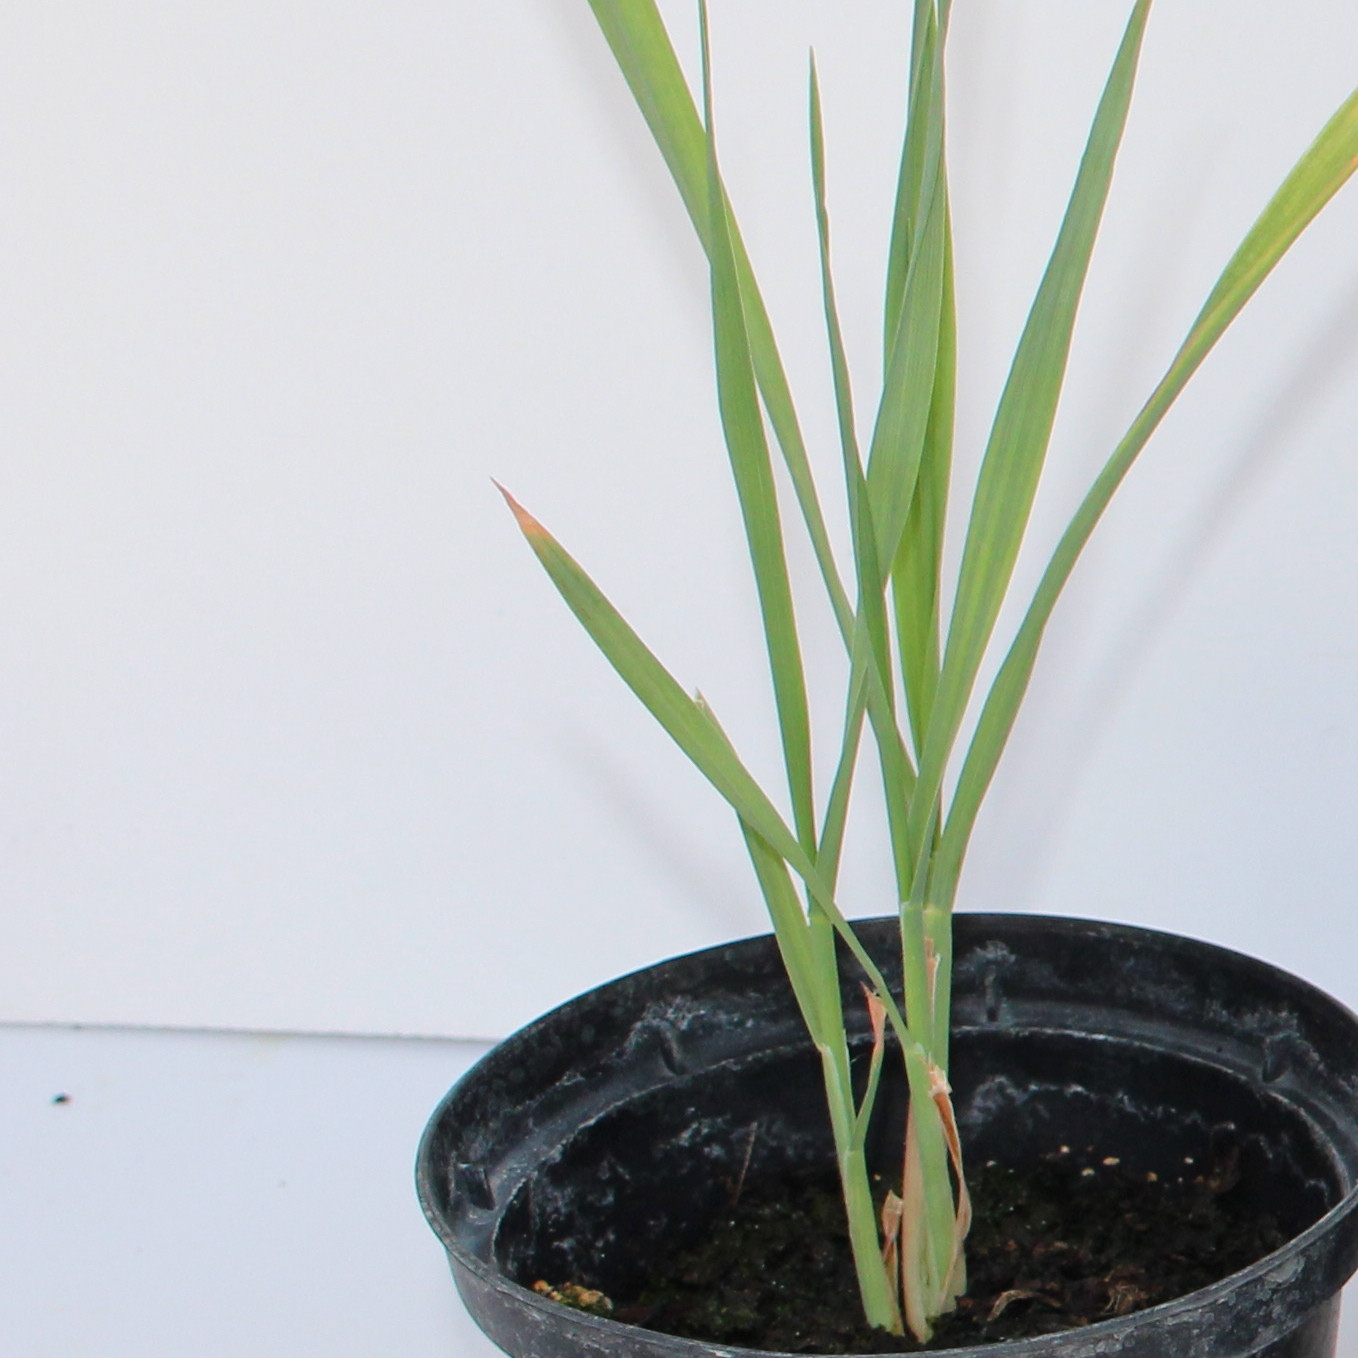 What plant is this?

Avena sterilis
